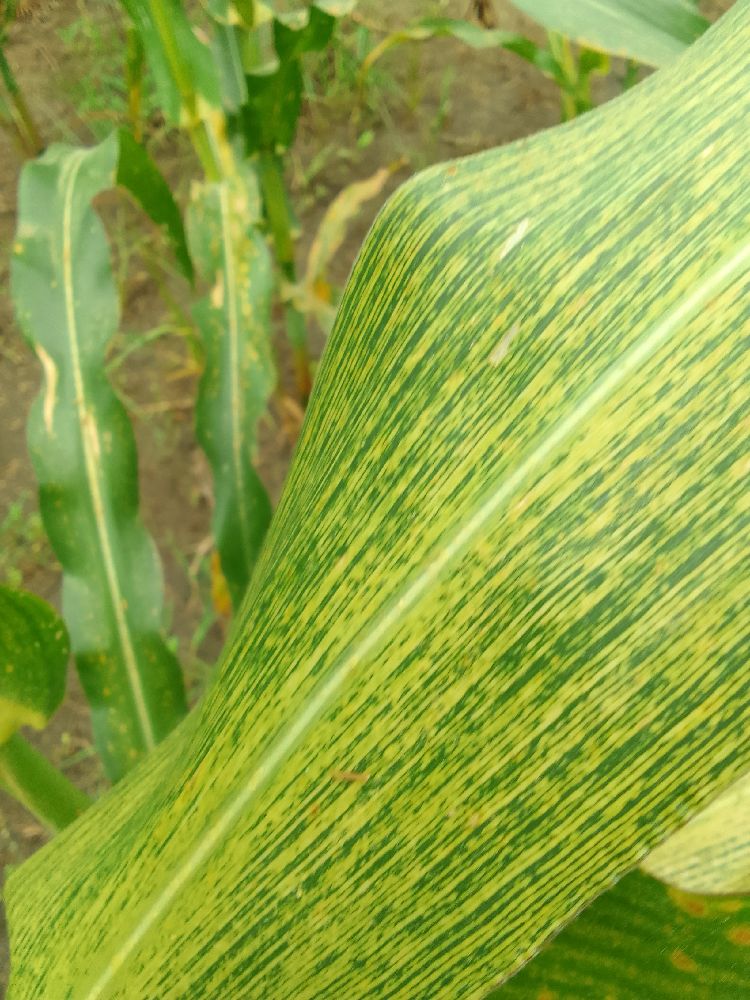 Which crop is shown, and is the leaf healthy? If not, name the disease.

maize, maize streak virus
